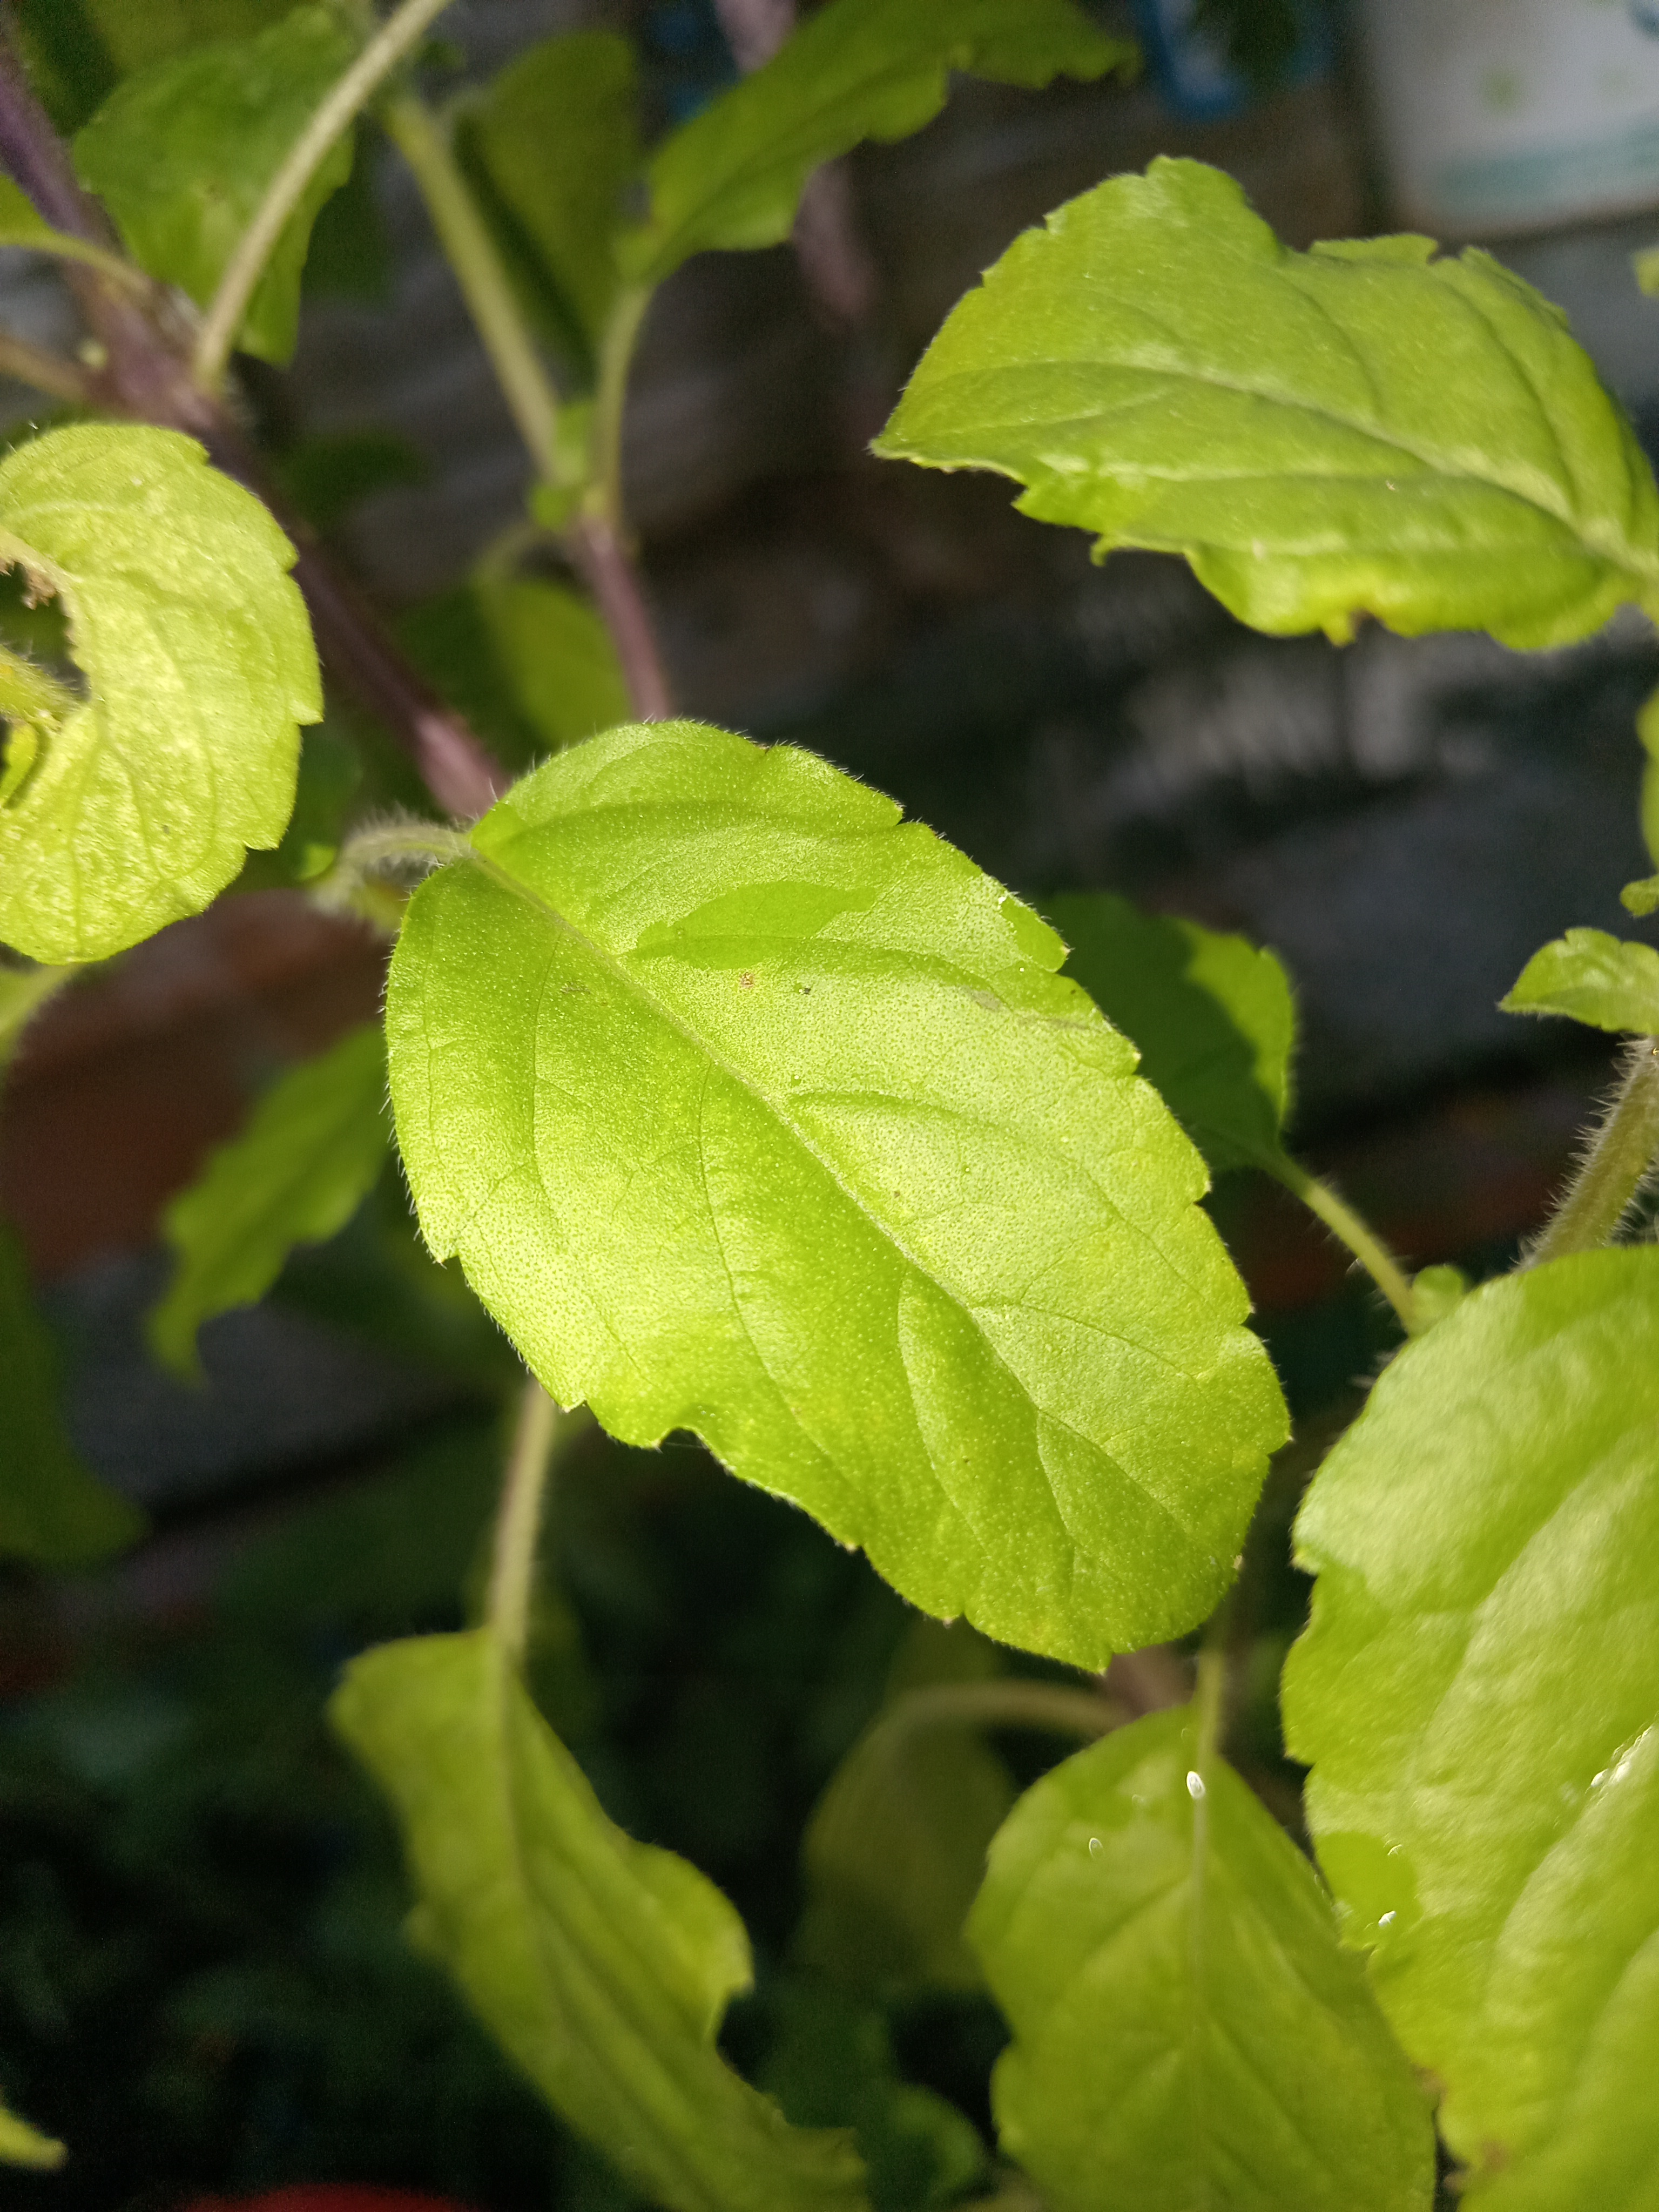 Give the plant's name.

tulshi
